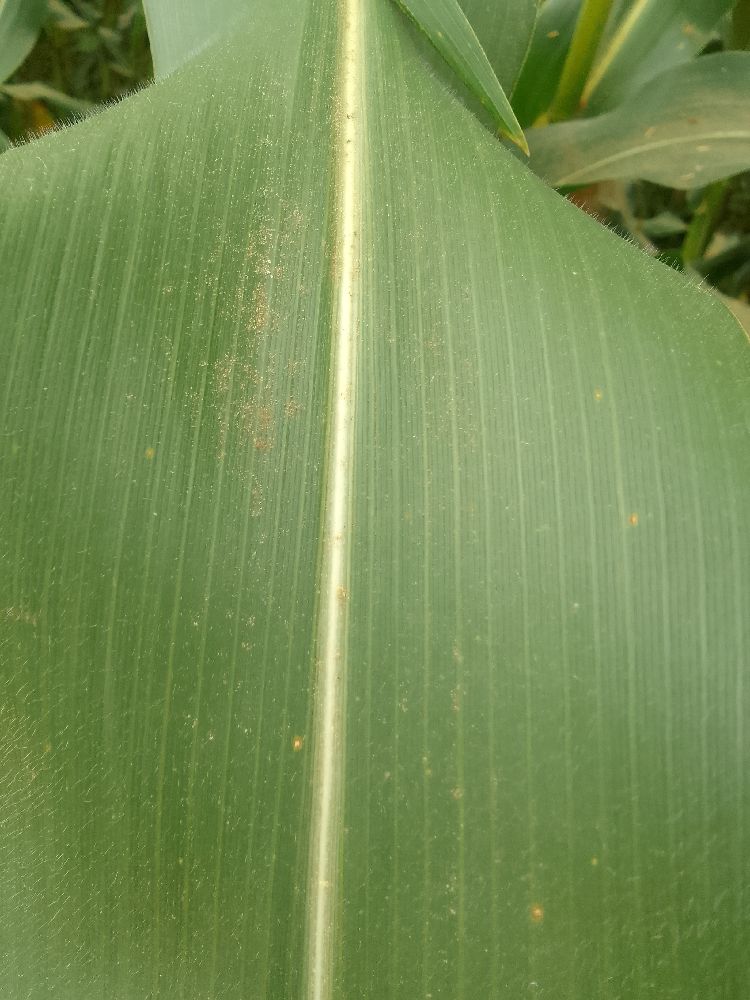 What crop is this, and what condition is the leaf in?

maize, healthy
